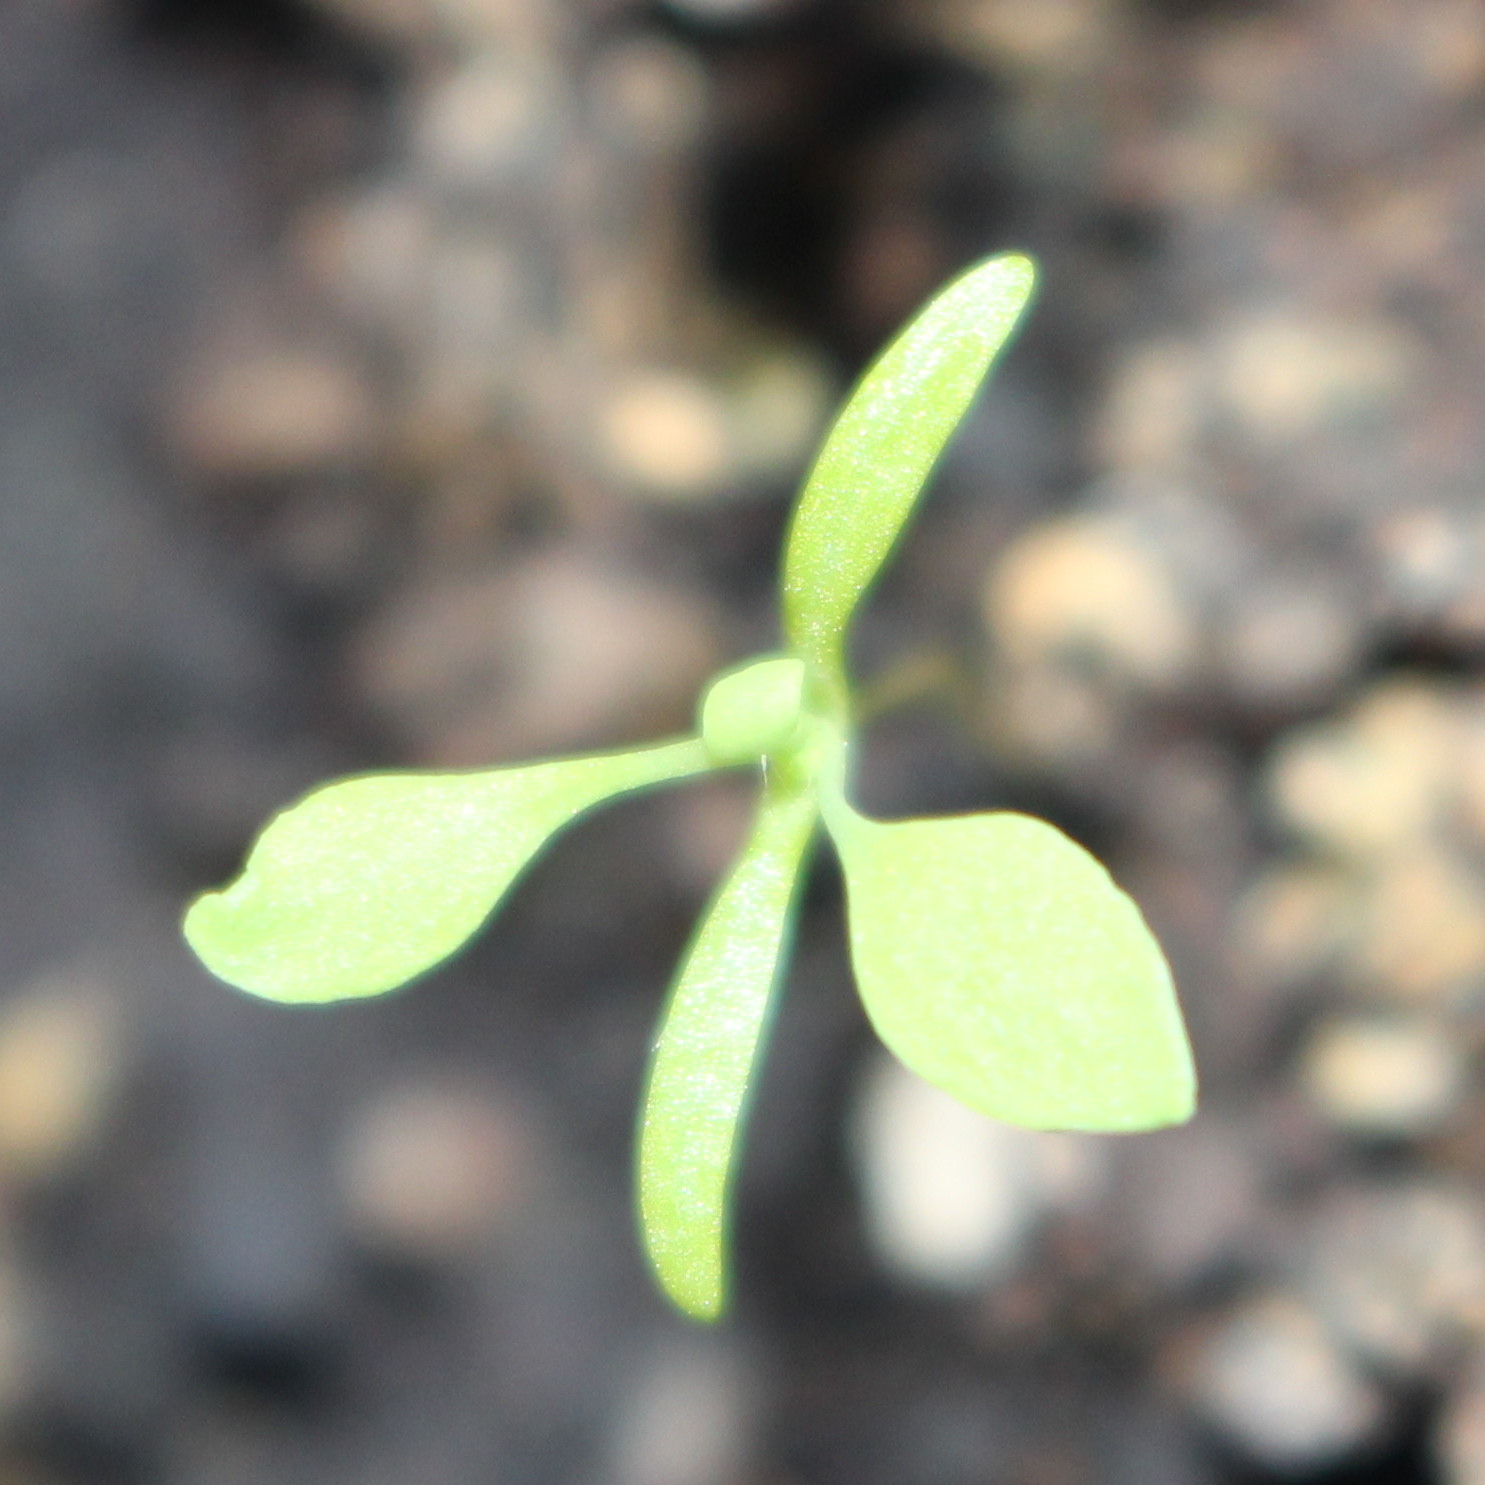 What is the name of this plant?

Papaver rhoeas
